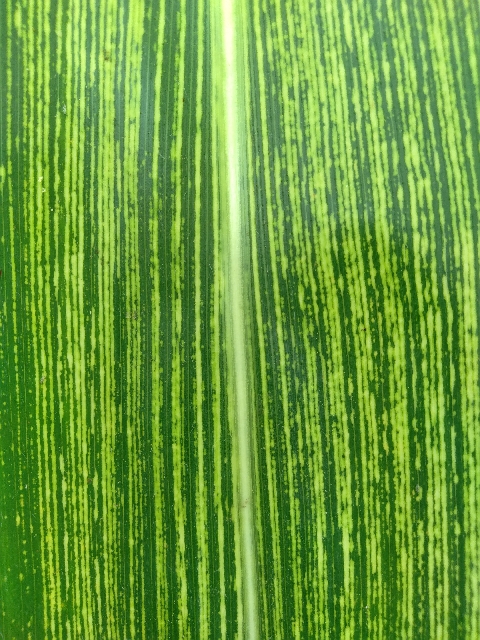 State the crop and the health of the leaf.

maize, maize streak virus
